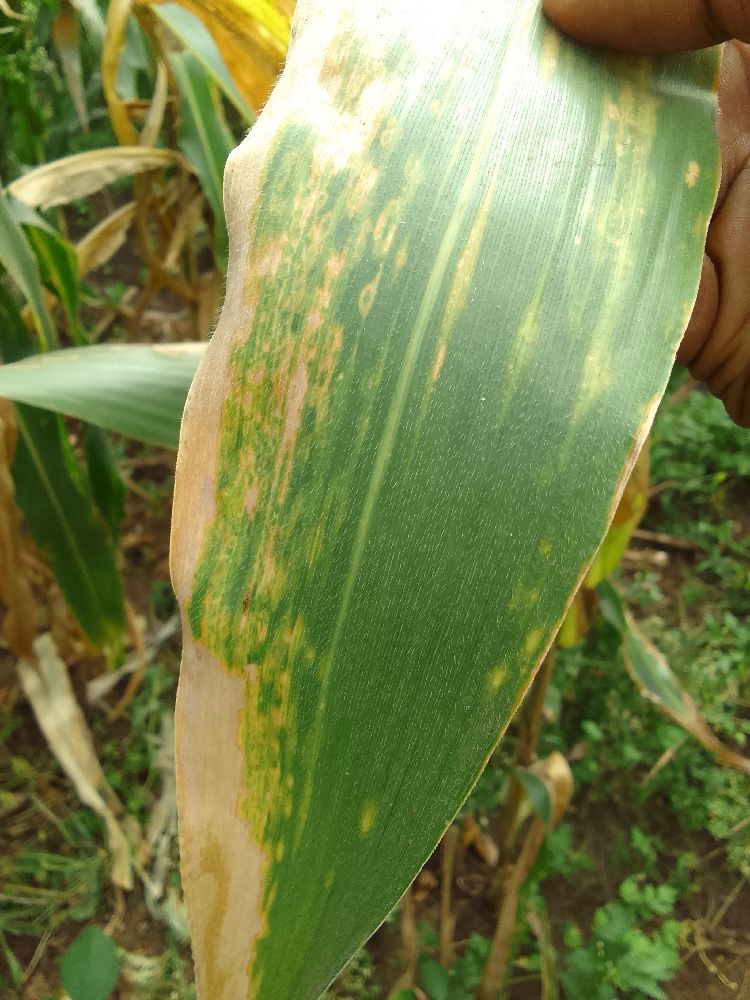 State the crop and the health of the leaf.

maize, maize lethal necrosis
